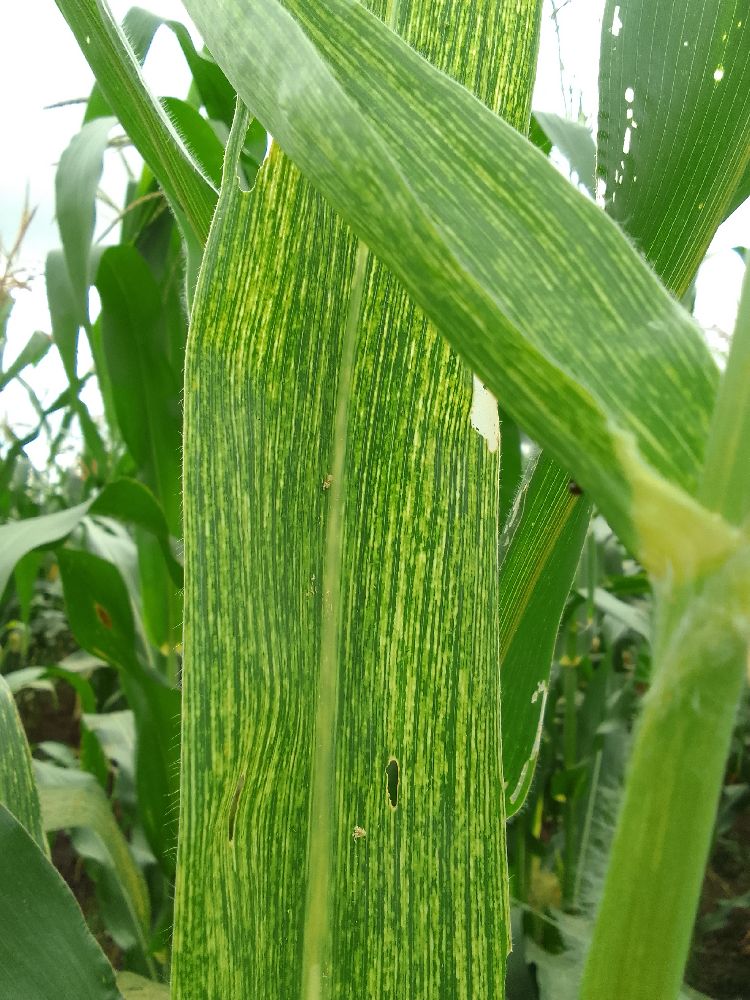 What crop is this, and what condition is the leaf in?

maize, maize streak virus
